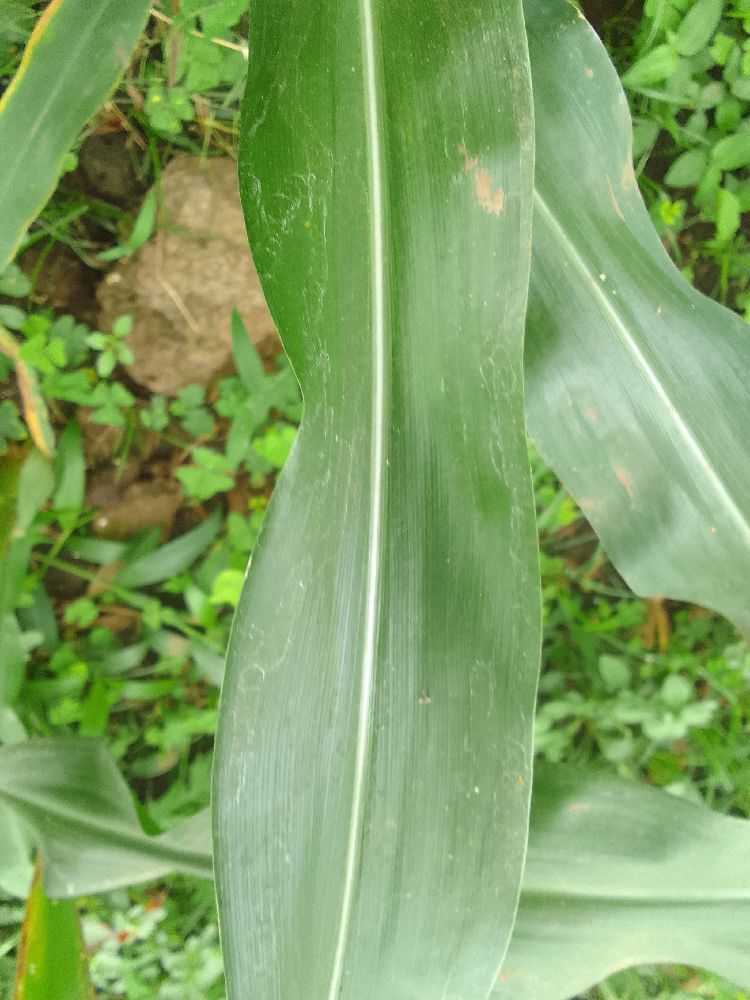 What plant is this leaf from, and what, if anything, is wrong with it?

maize, healthy
